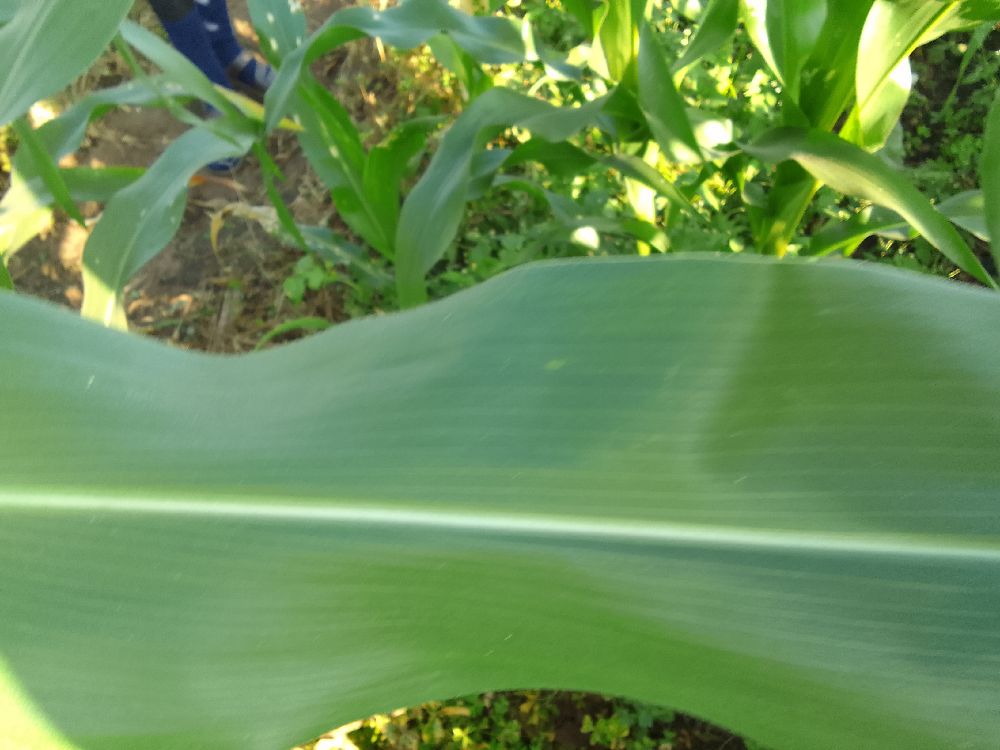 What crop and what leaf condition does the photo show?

maize, healthy
